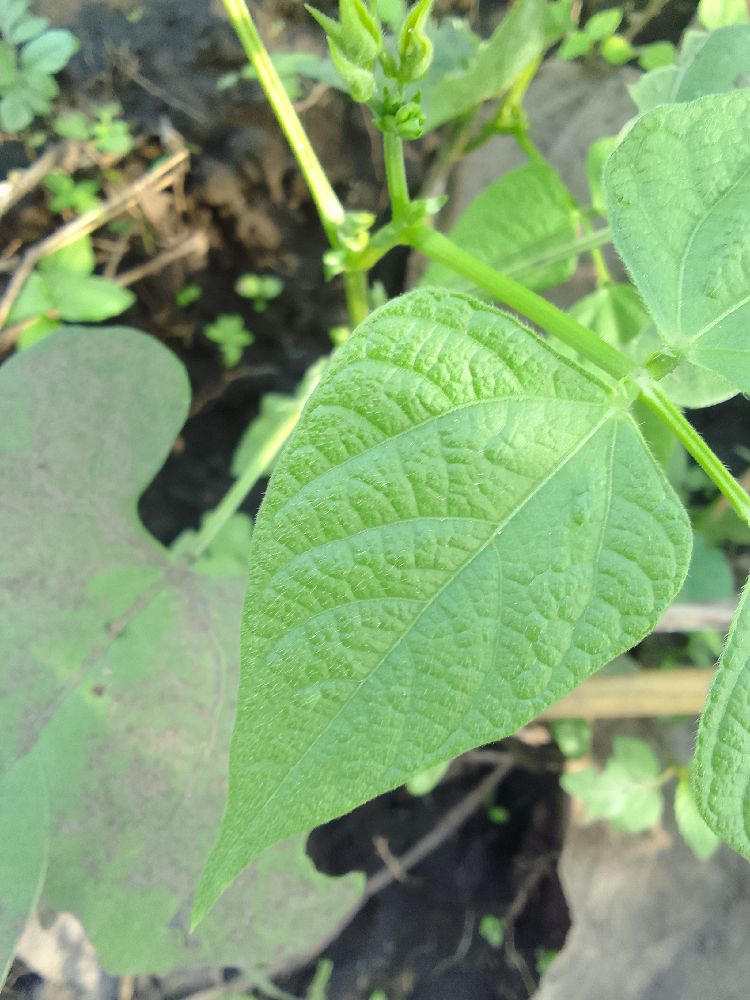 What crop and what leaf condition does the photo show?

common bean, healthy
